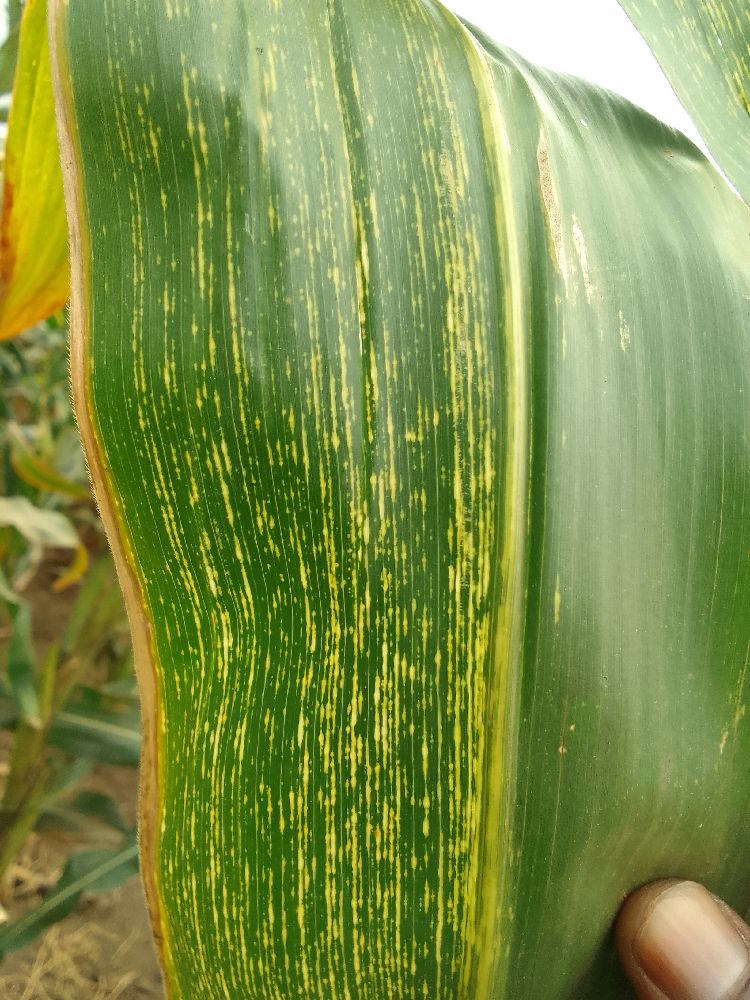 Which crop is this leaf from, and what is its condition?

maize, maize streak virus
